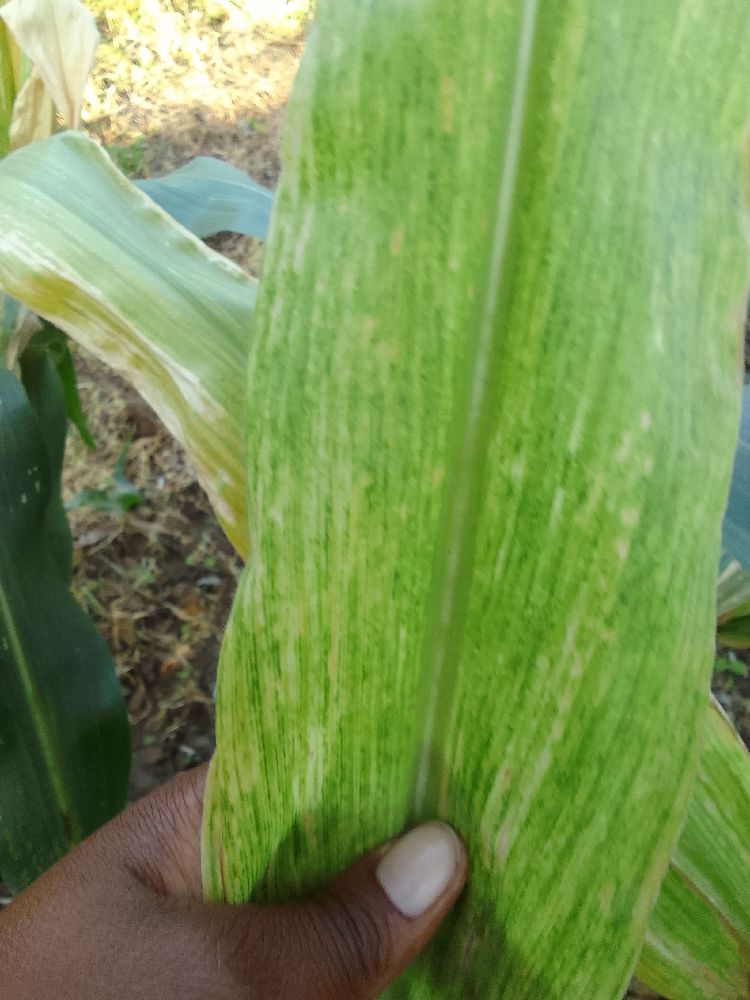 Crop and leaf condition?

maize, maize lethal necrosis
